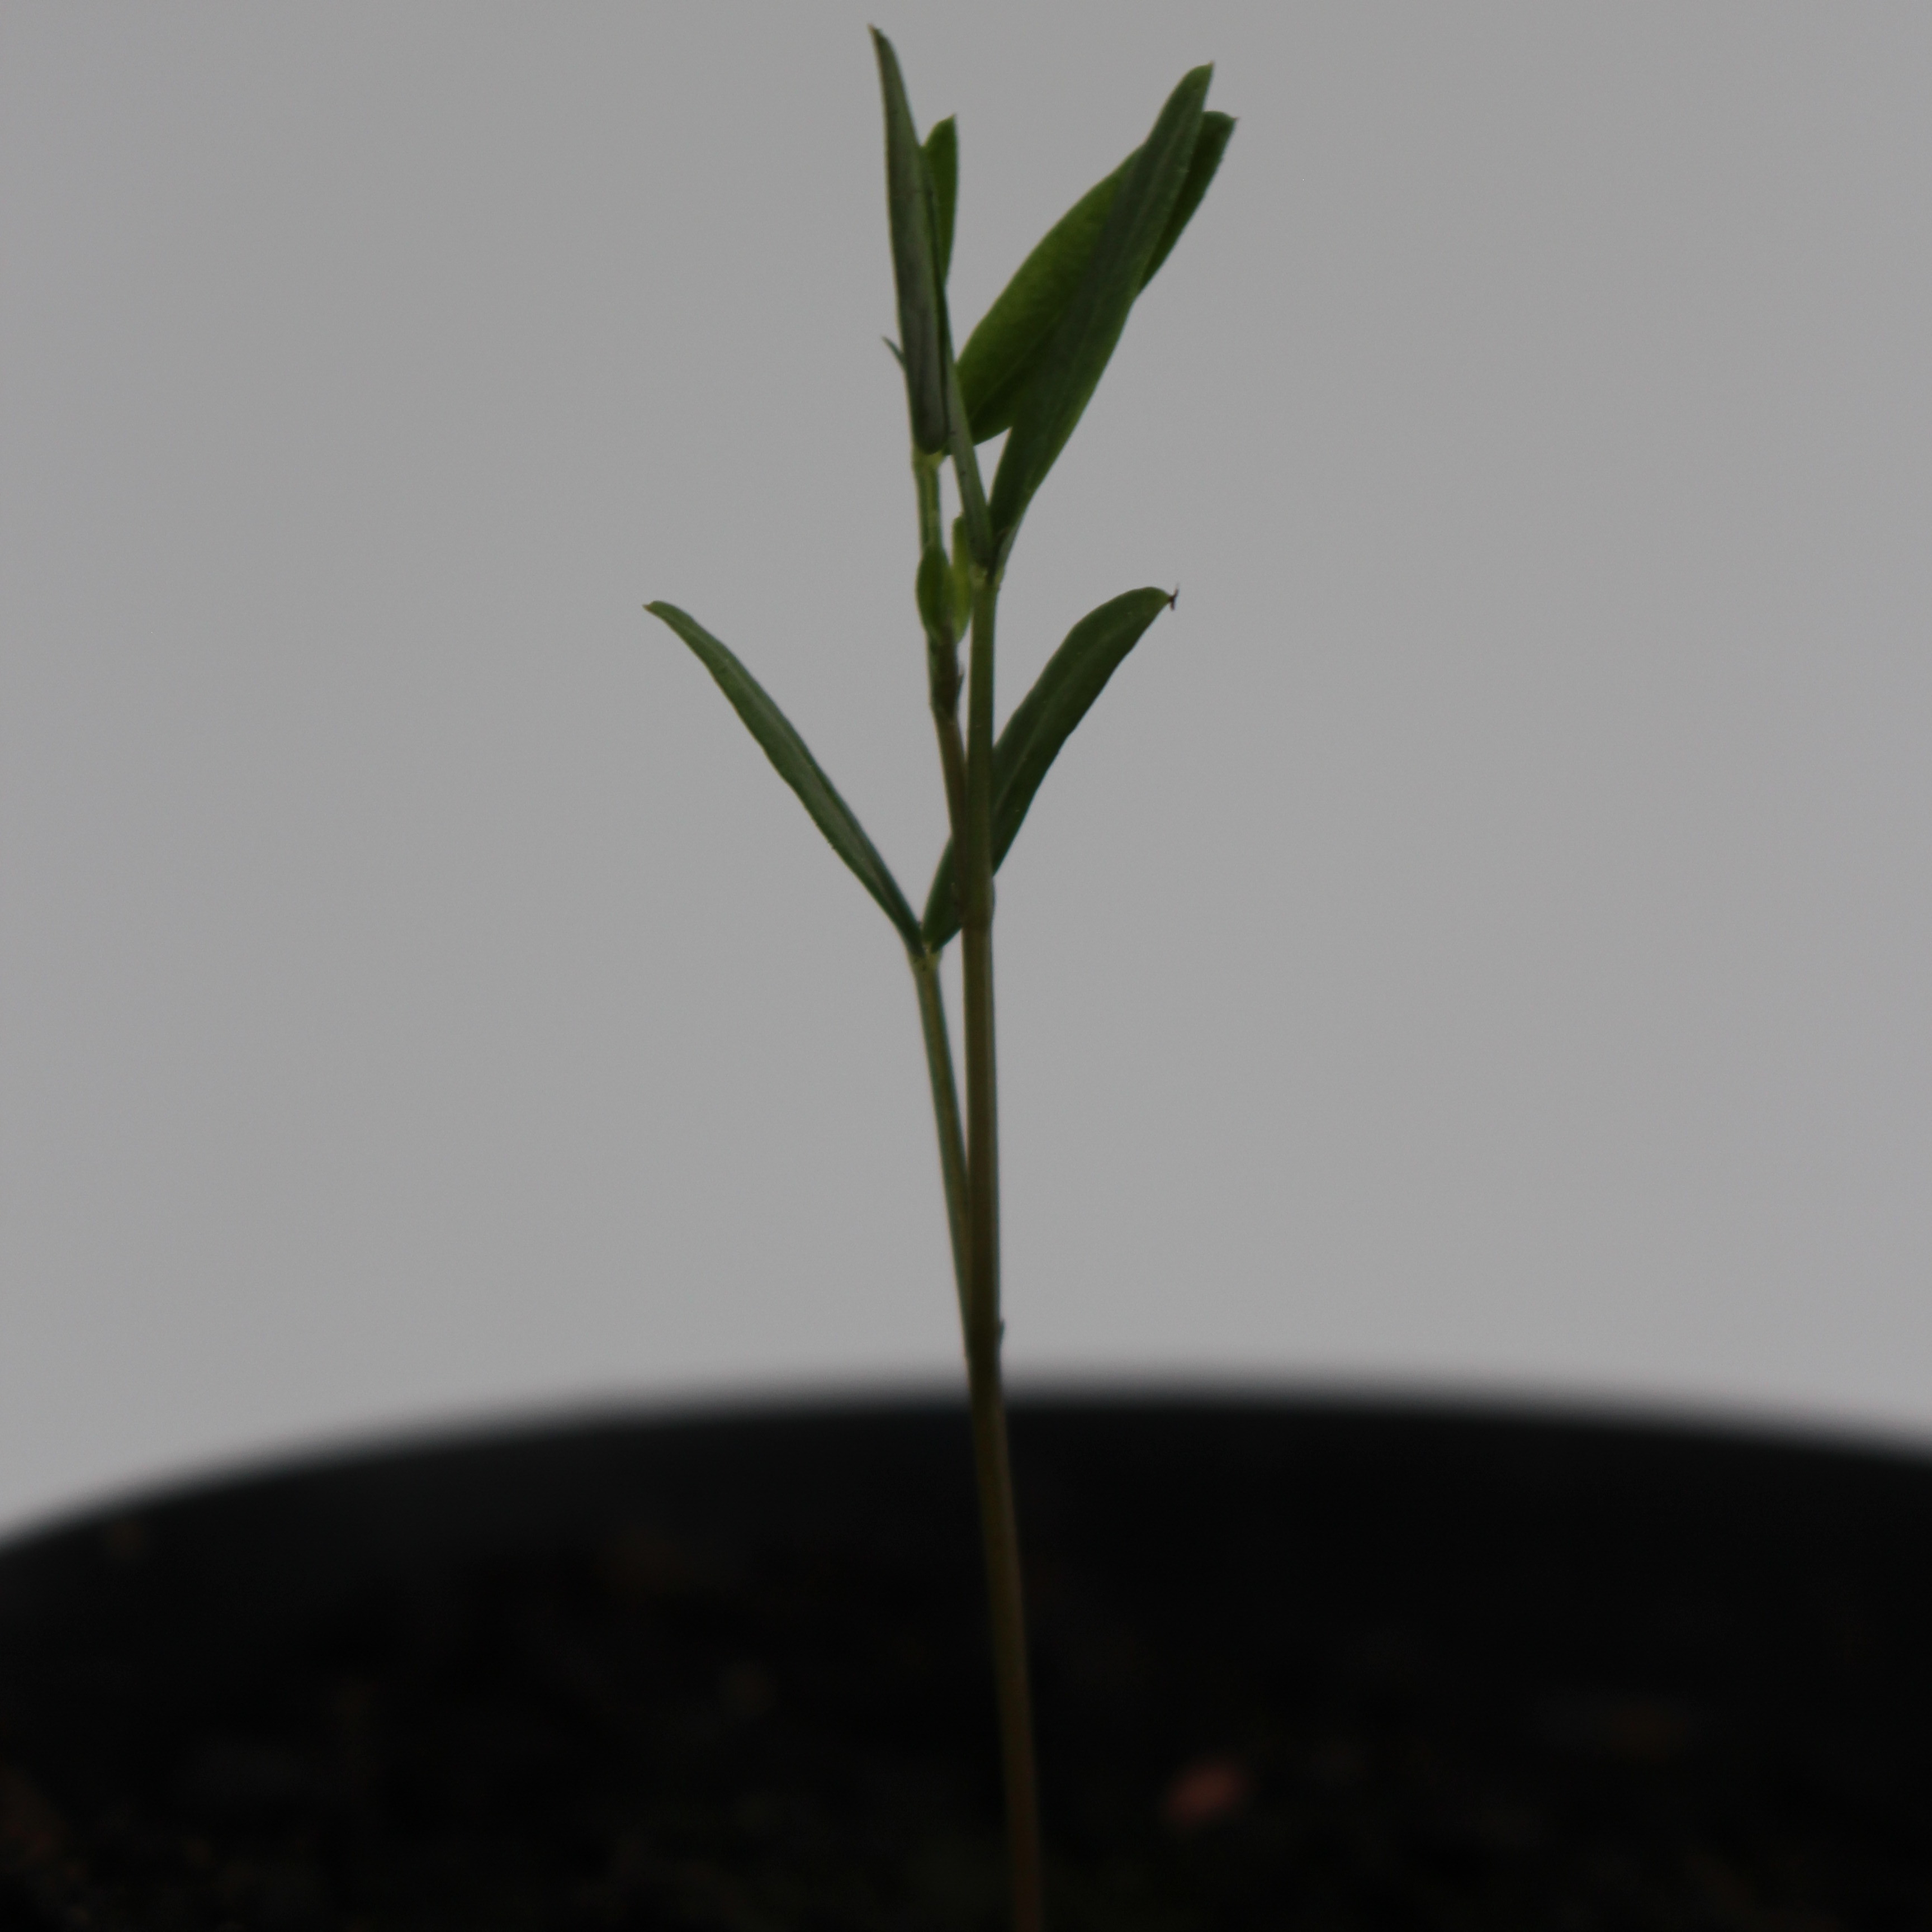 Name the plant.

Vicia sativa
